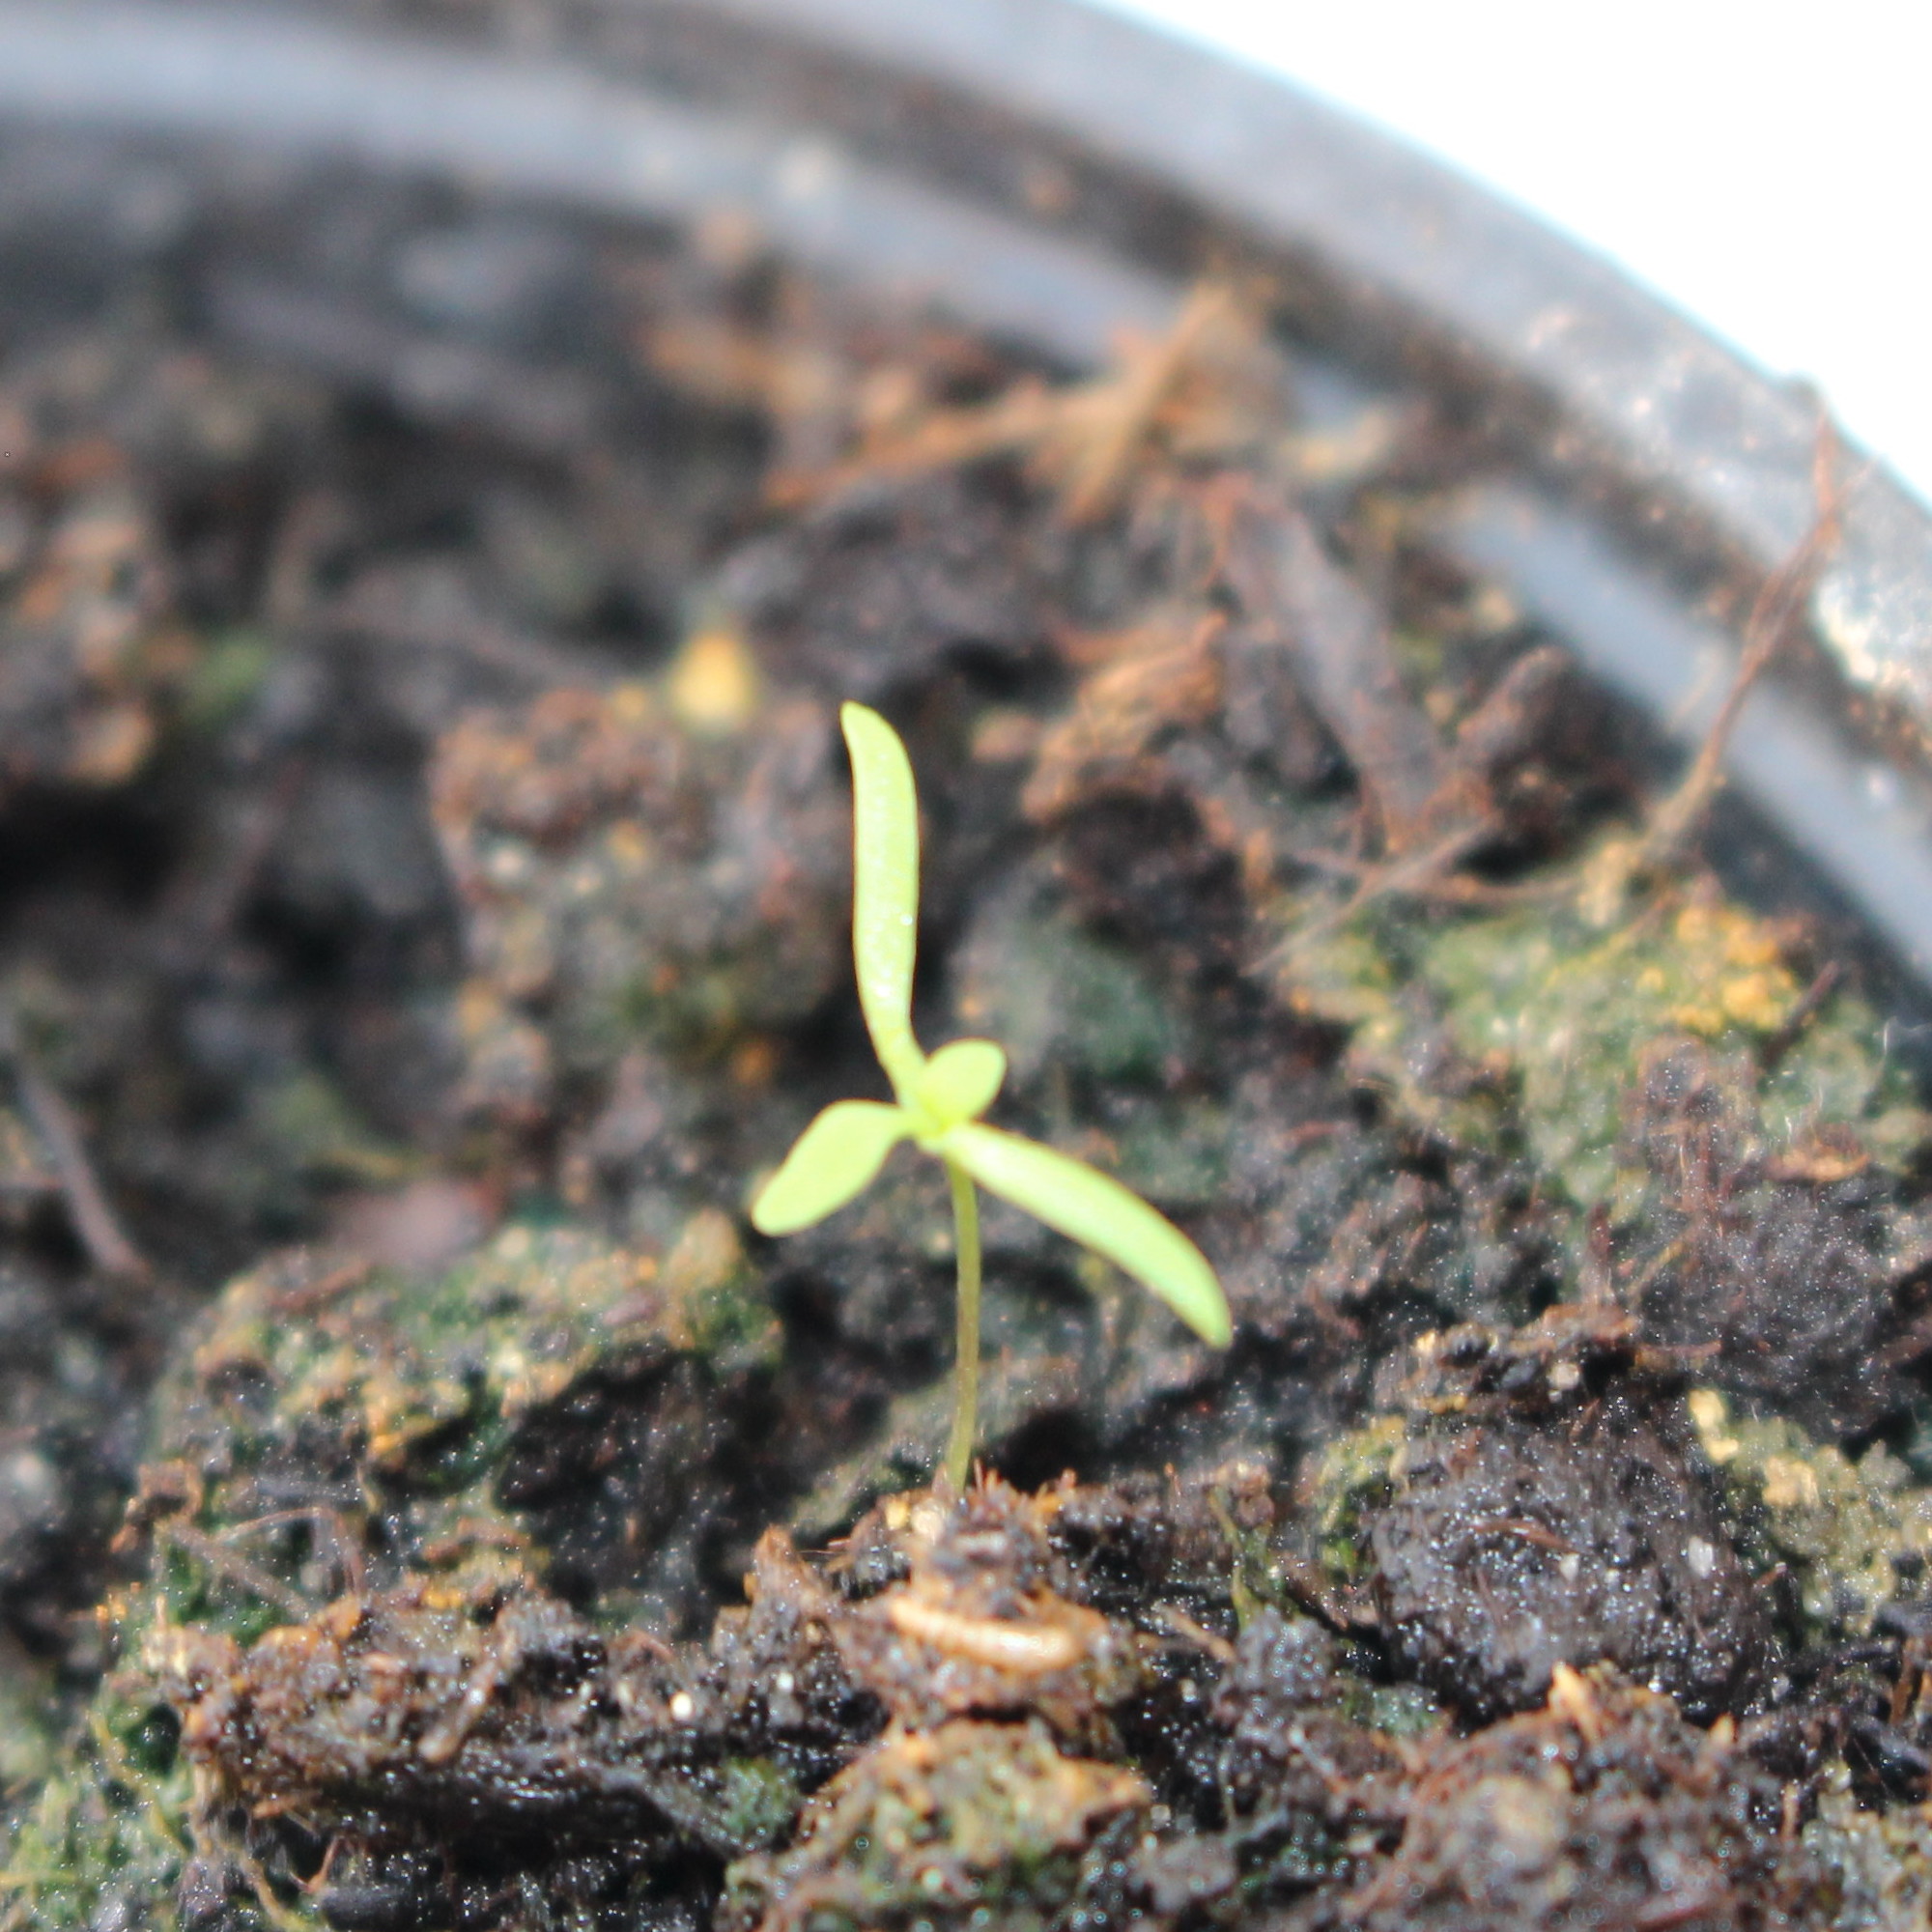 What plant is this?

Papaver rhoeas
